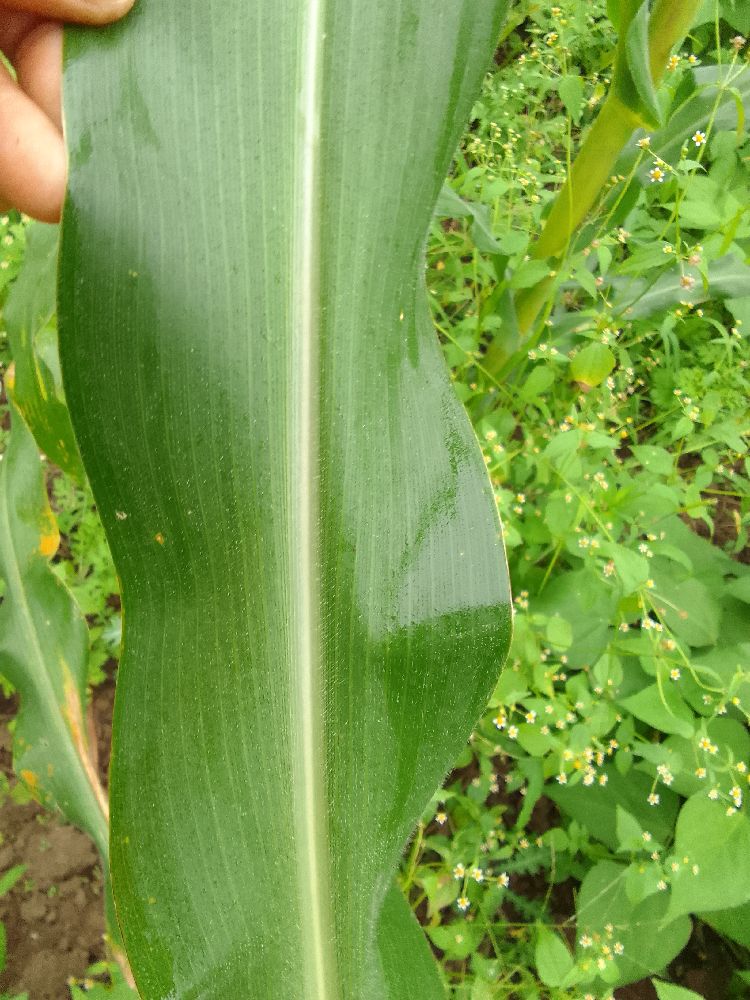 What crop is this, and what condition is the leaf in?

maize, healthy
